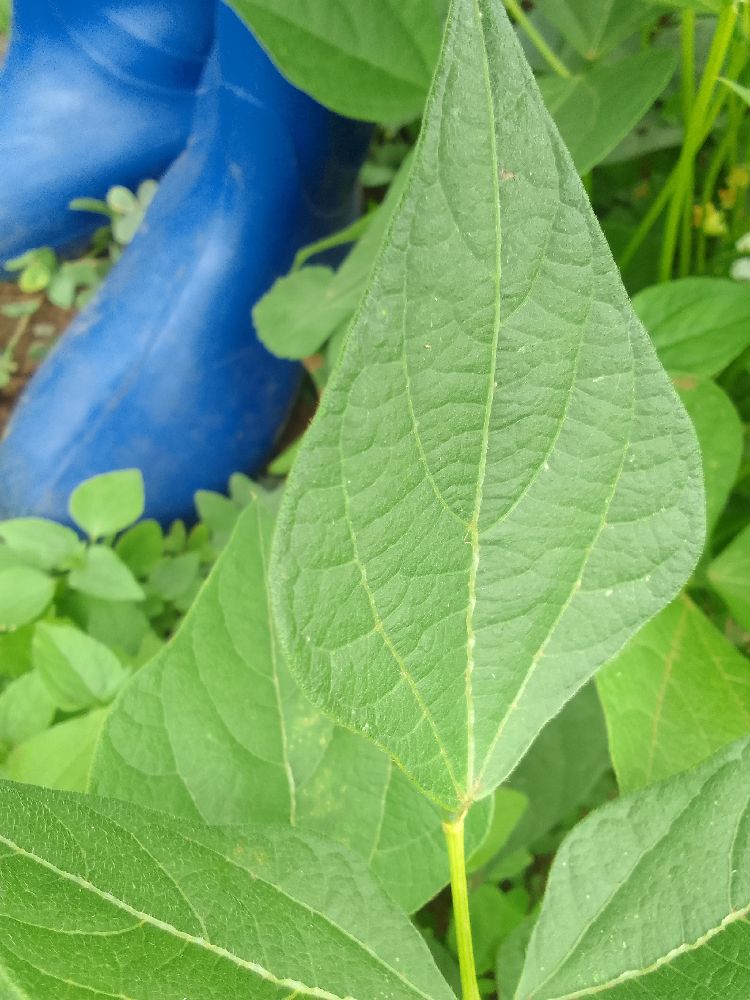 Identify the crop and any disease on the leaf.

common bean, healthy
